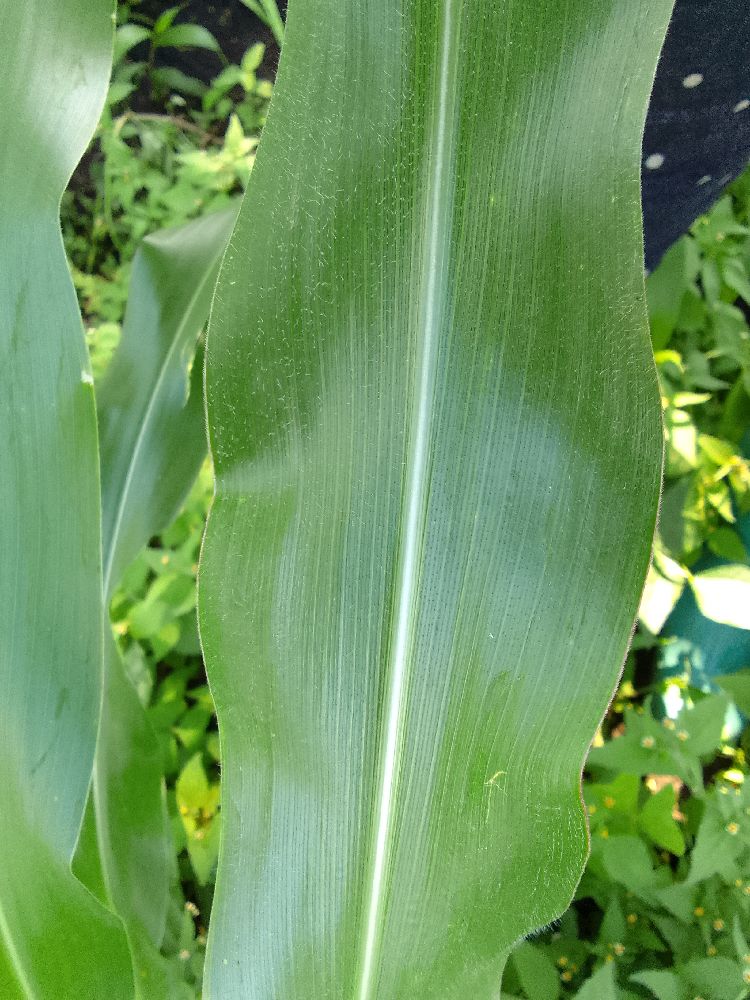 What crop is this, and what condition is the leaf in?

maize, healthy
